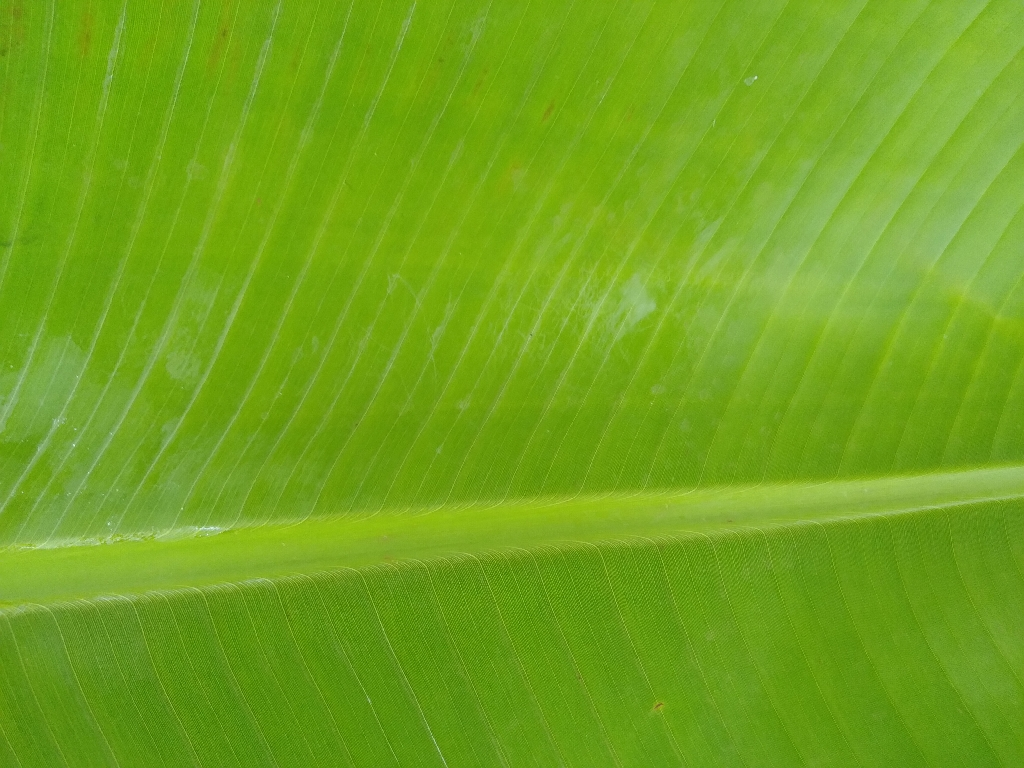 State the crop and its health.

banana, healthy
